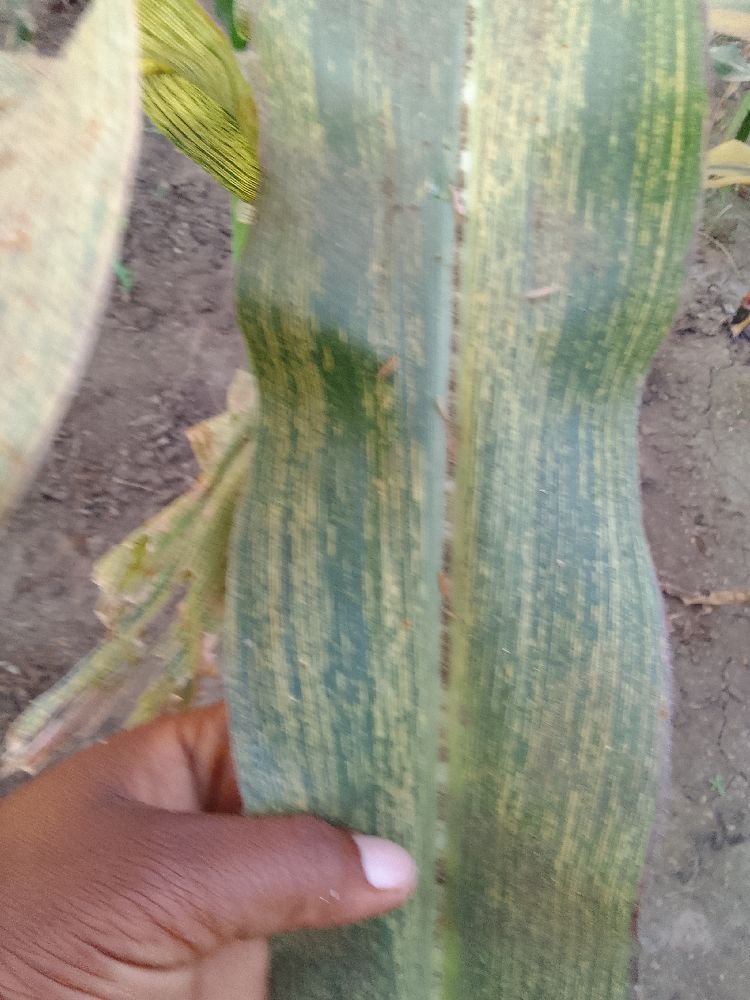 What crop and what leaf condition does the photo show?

maize, maize streak virus
